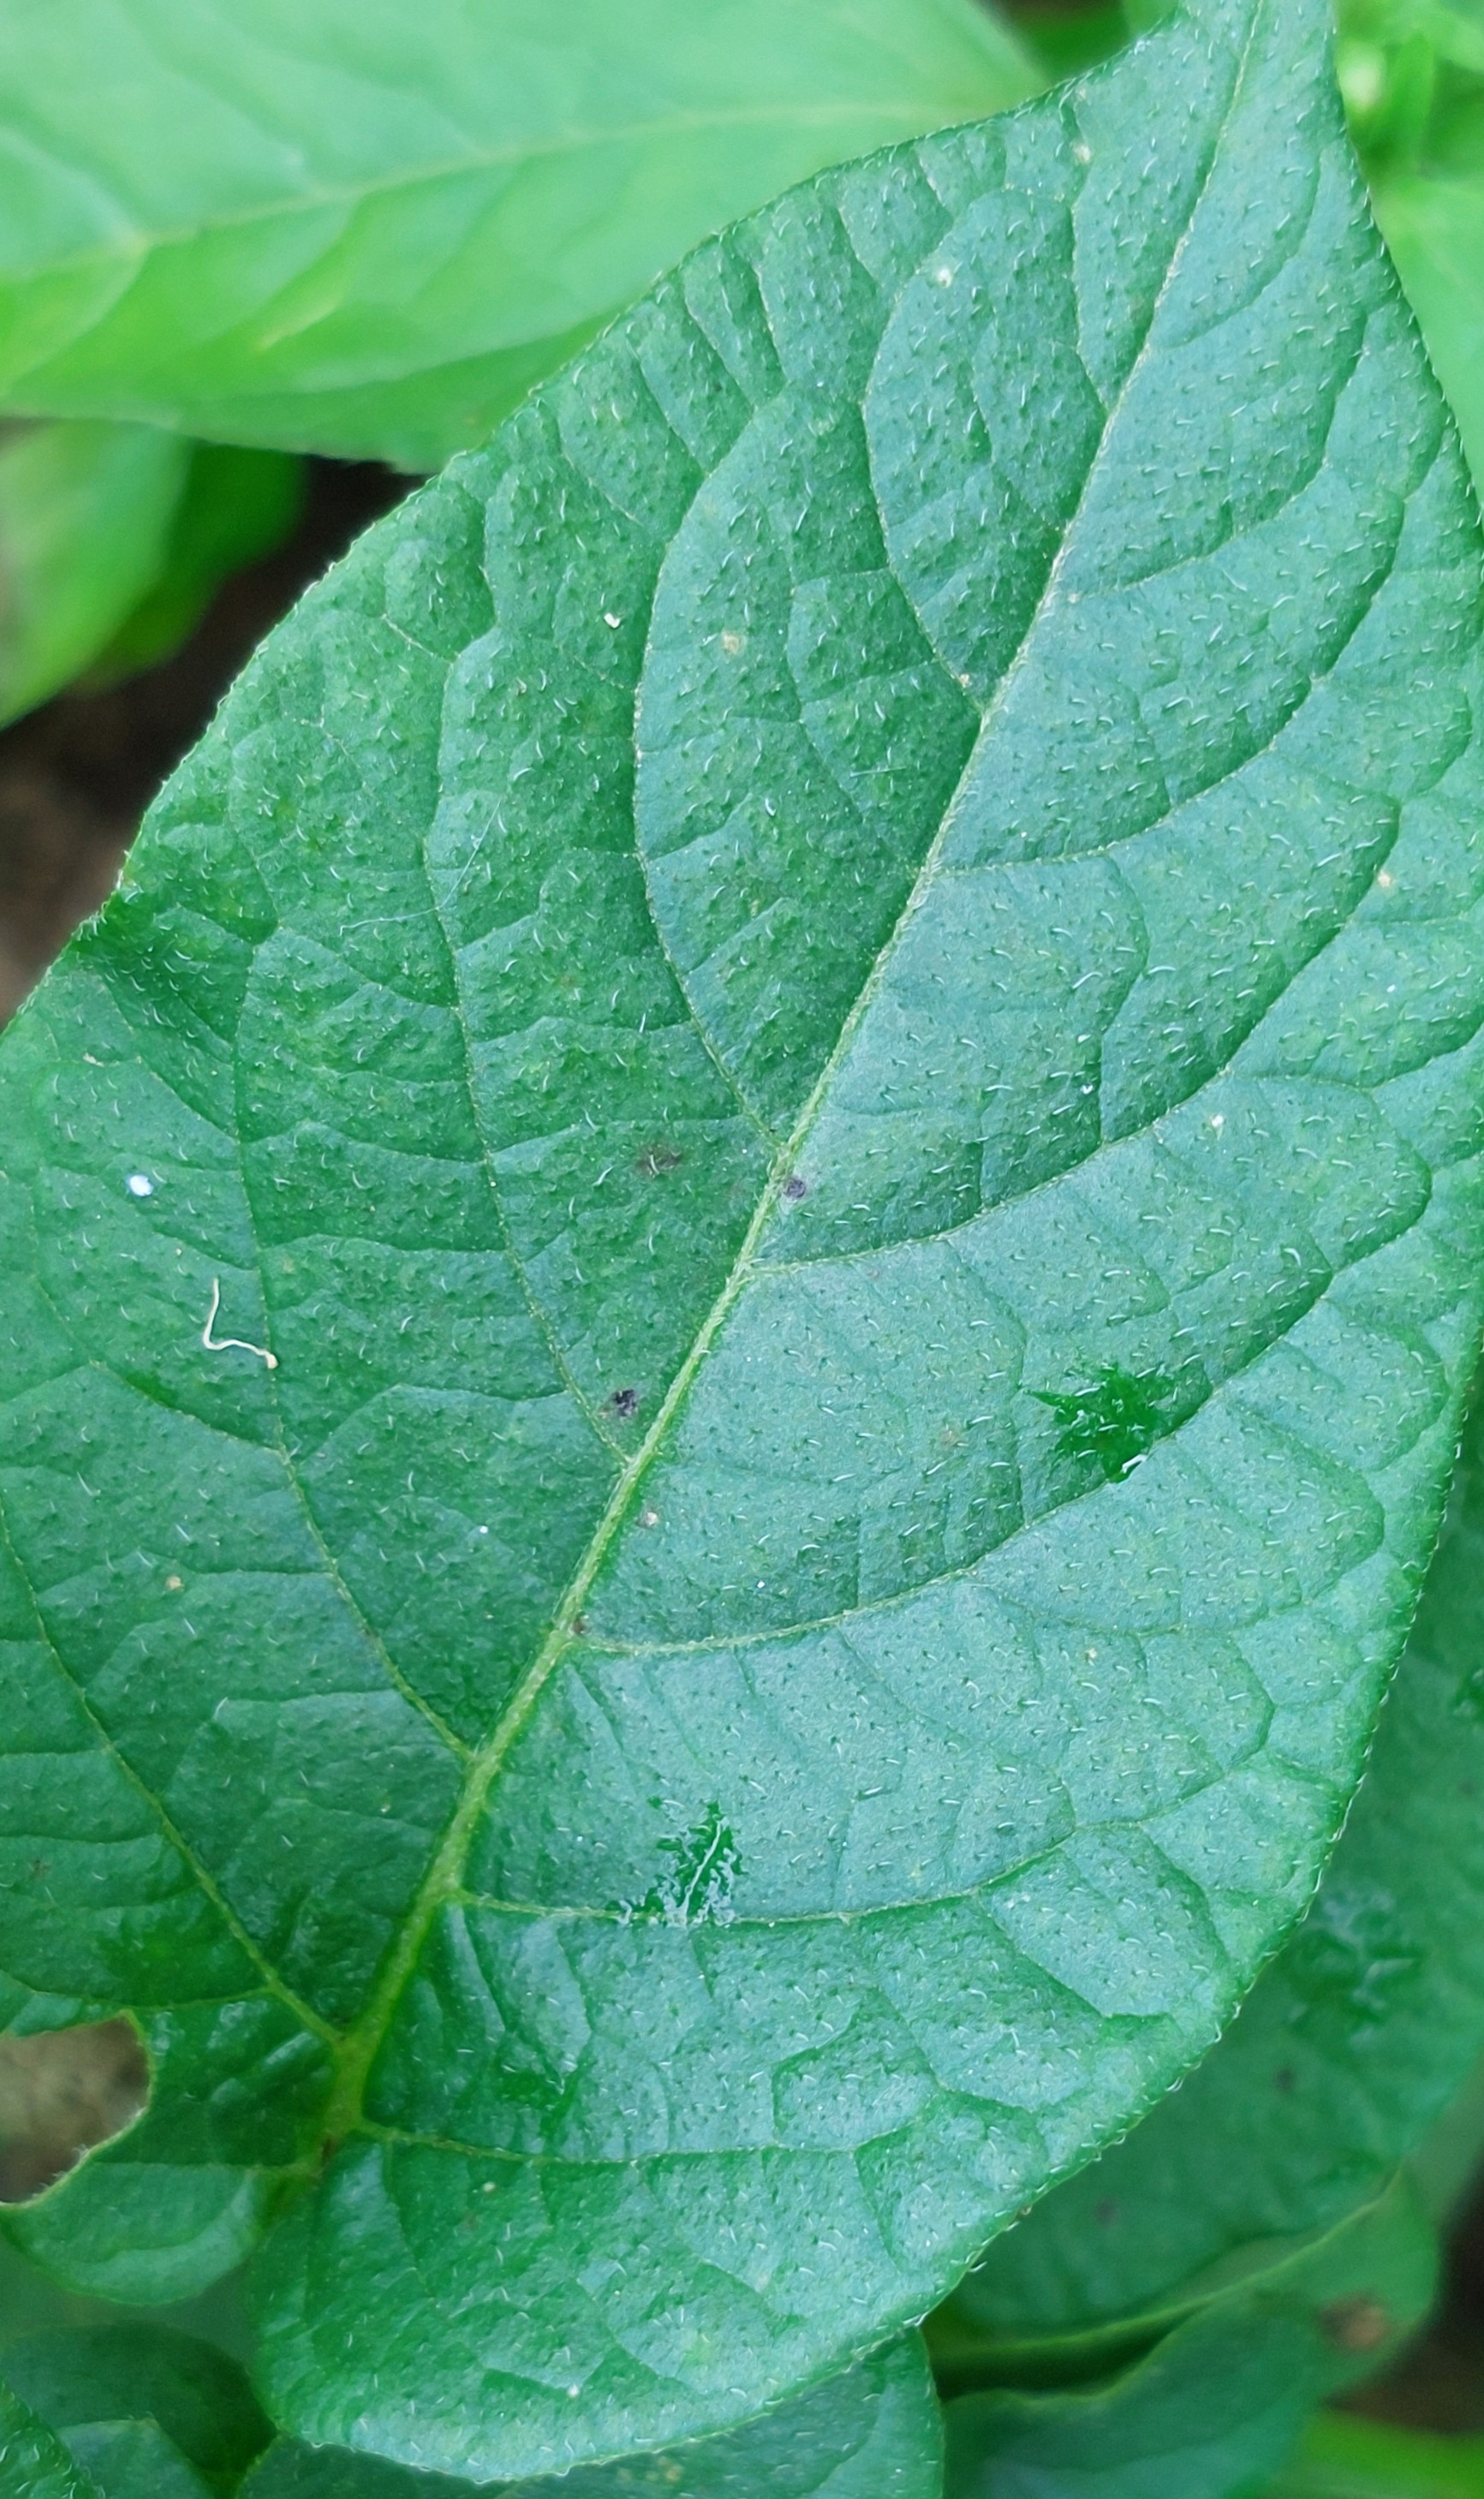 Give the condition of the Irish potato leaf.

healthy
